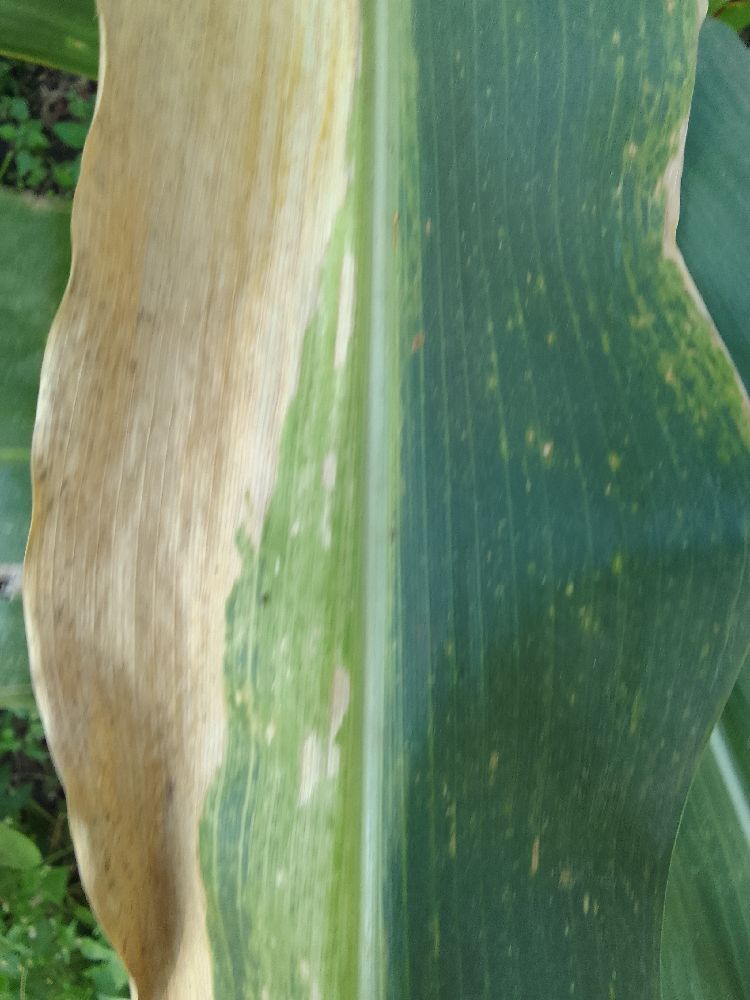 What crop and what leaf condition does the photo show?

maize, maize lethal necrosis
